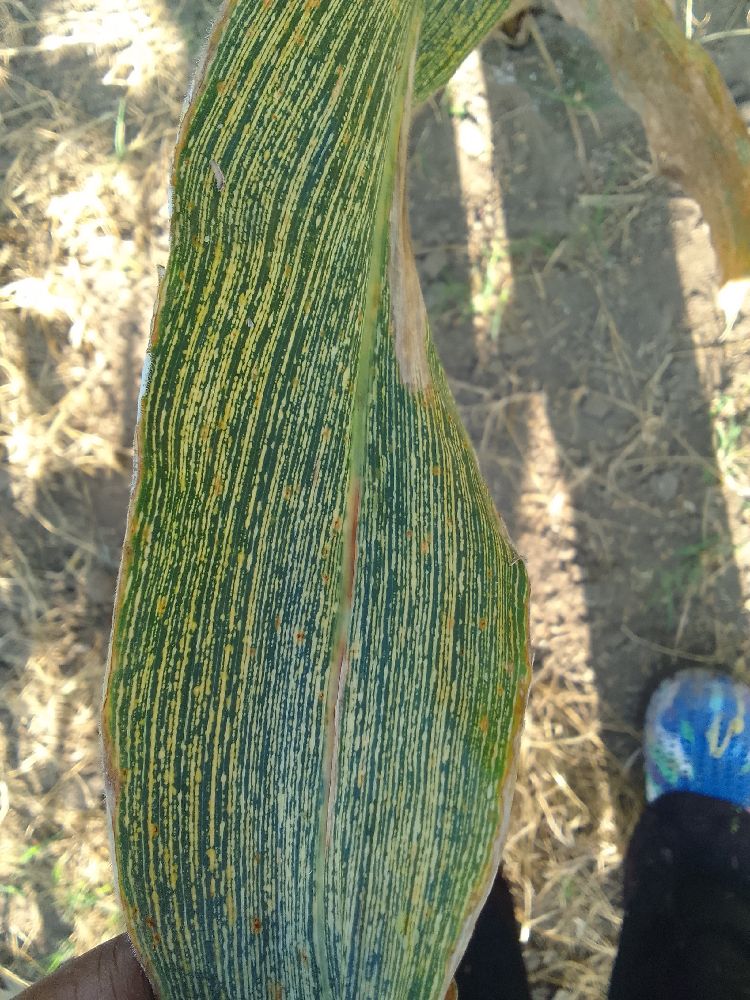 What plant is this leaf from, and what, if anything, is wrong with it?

maize, maize streak virus
